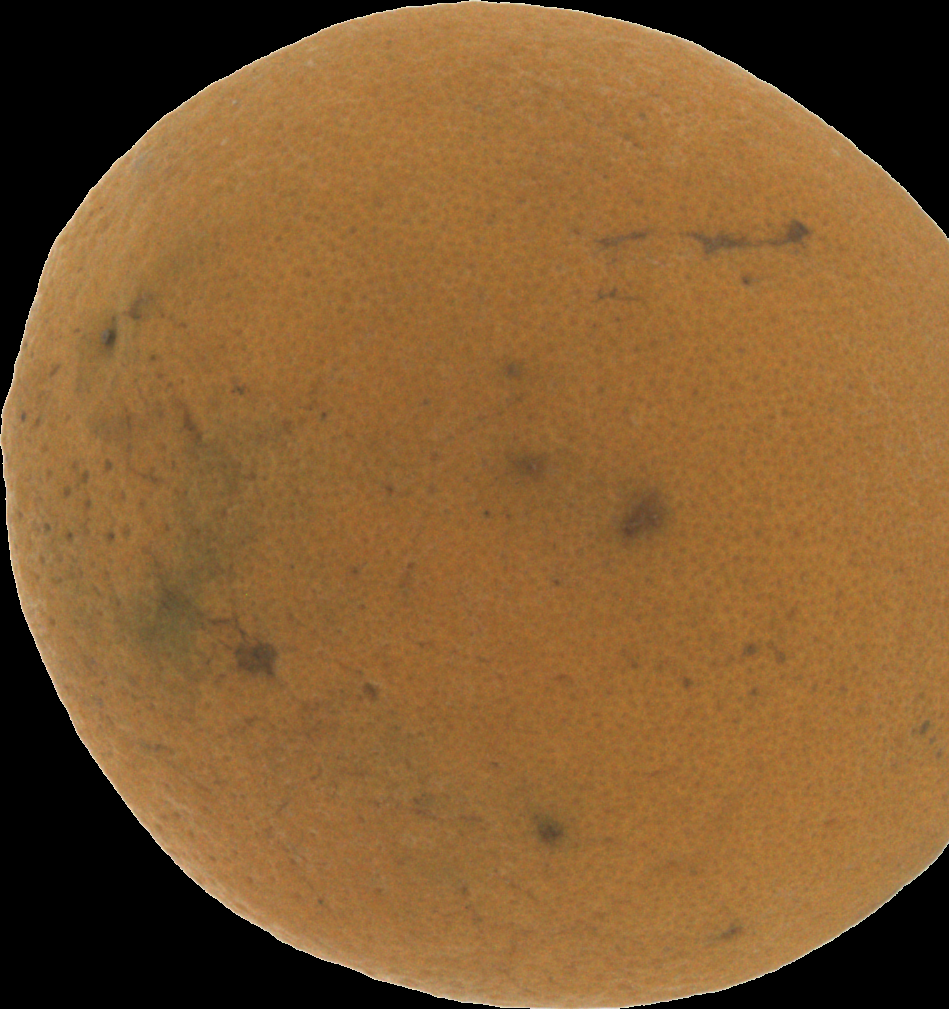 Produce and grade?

orange, bad
